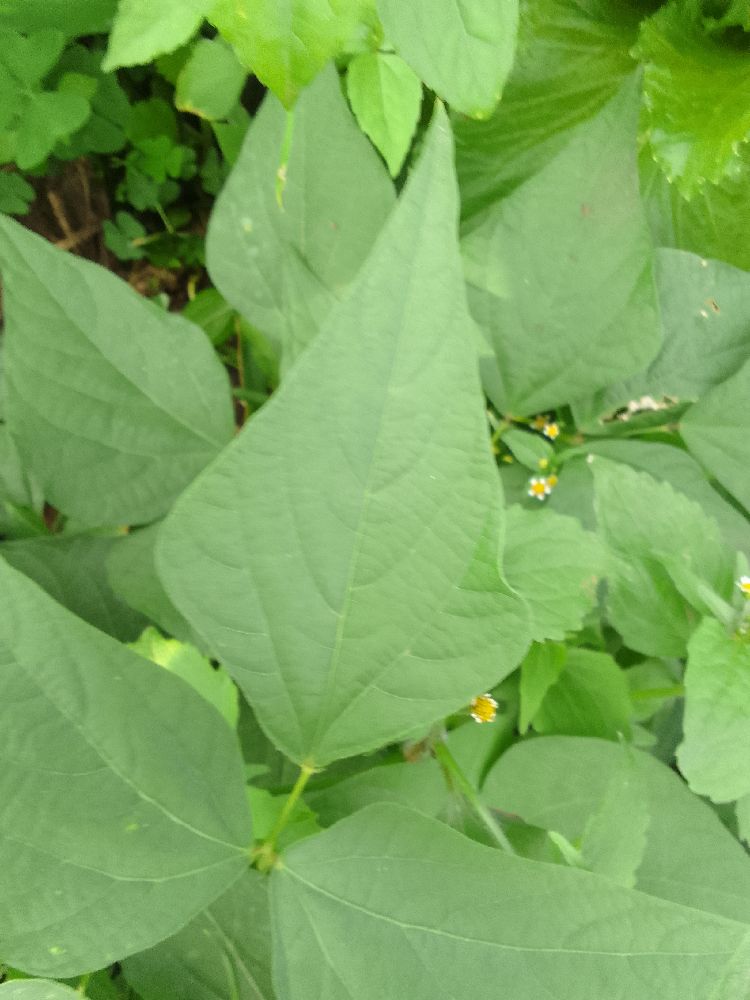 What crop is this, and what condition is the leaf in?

common bean, healthy
